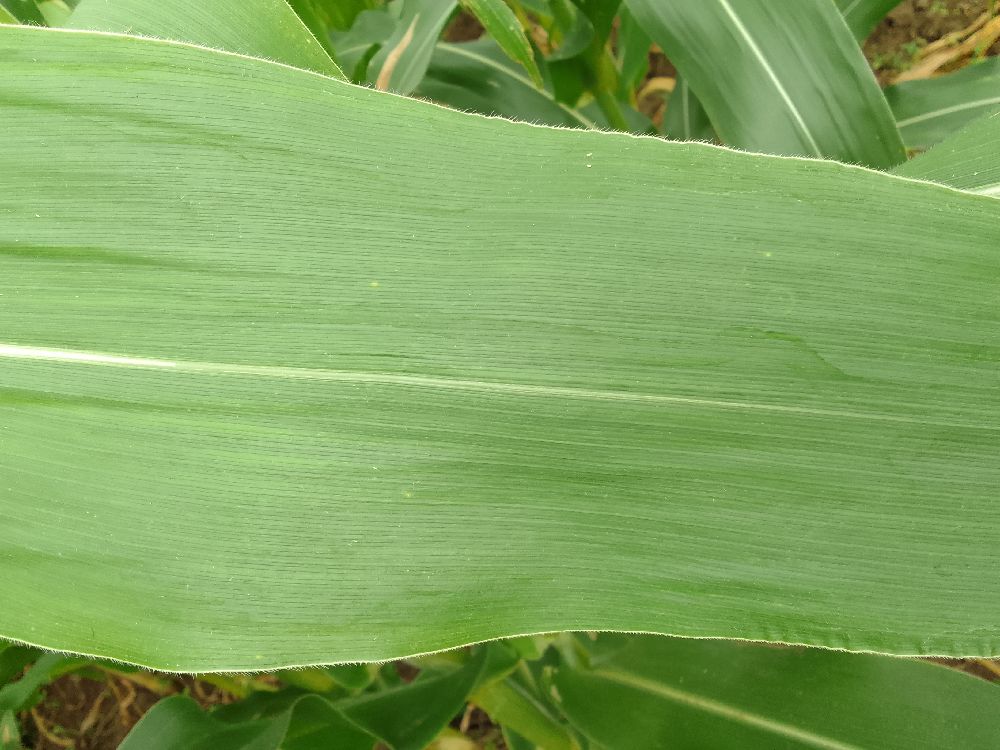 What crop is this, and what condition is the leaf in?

maize, healthy
